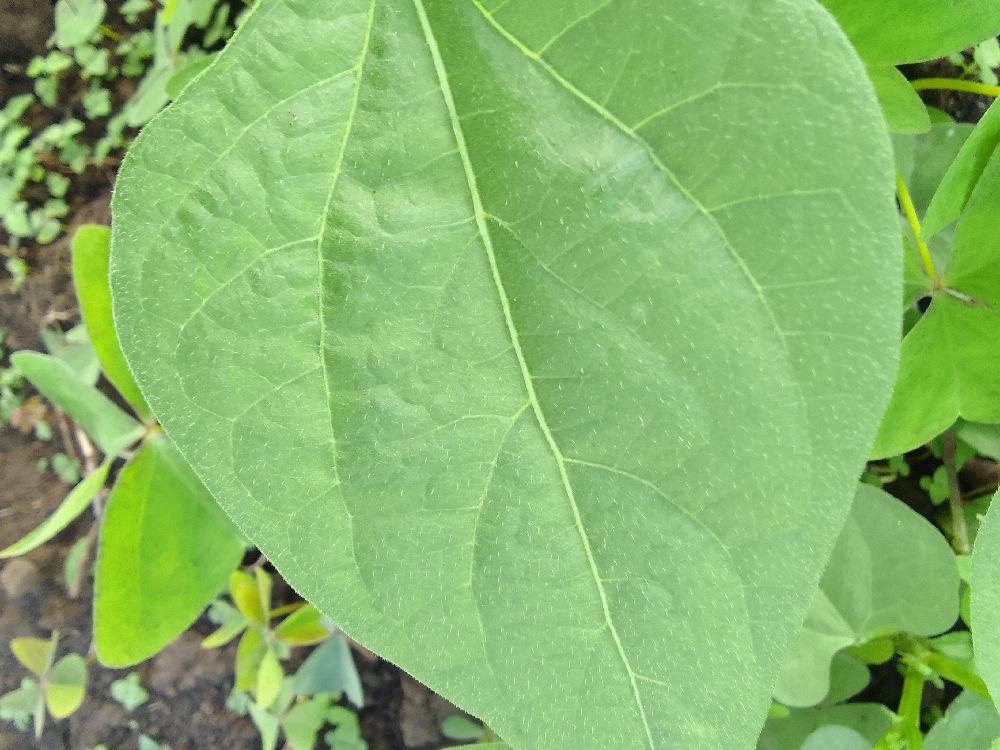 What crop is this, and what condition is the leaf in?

common bean, healthy
